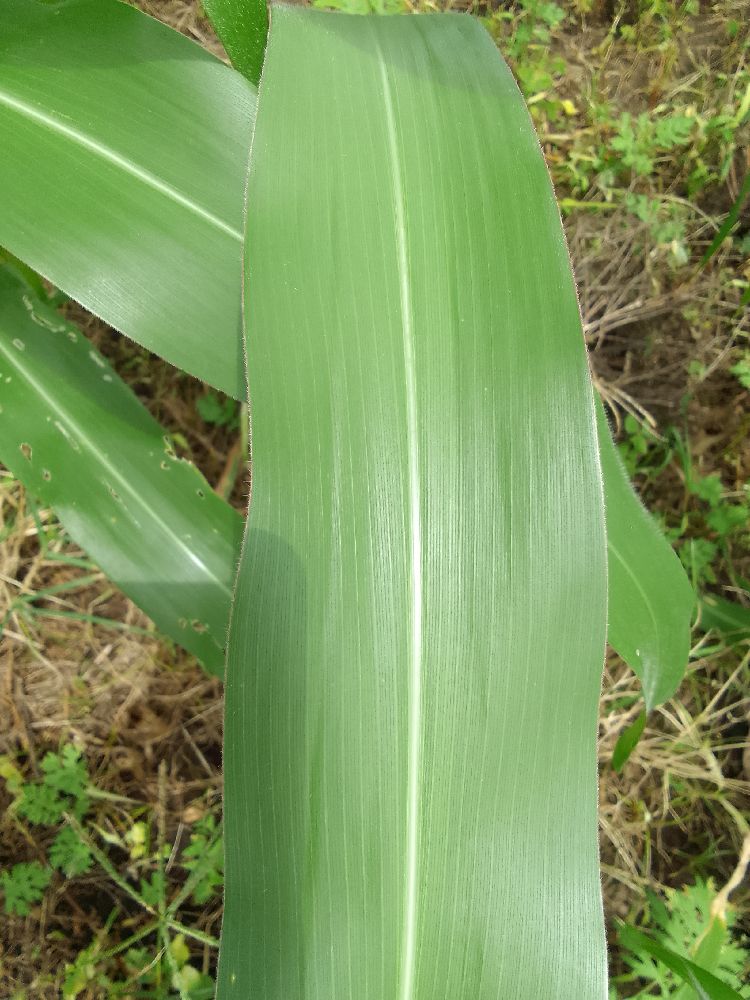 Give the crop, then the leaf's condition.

maize, healthy
